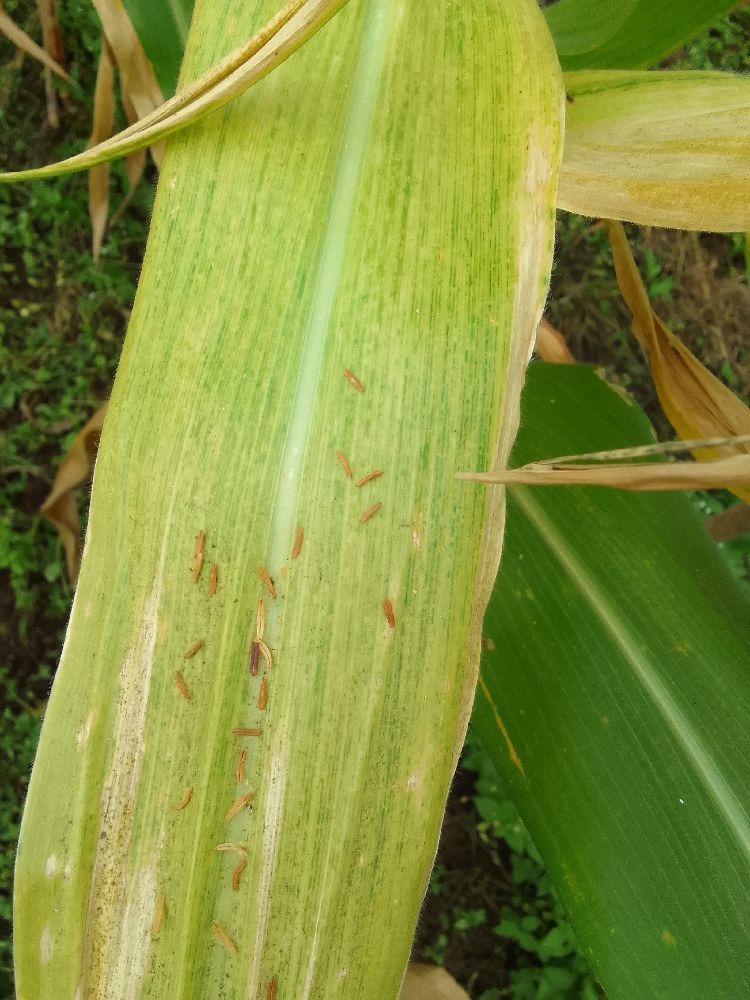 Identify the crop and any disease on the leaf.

maize, maize lethal necrosis
